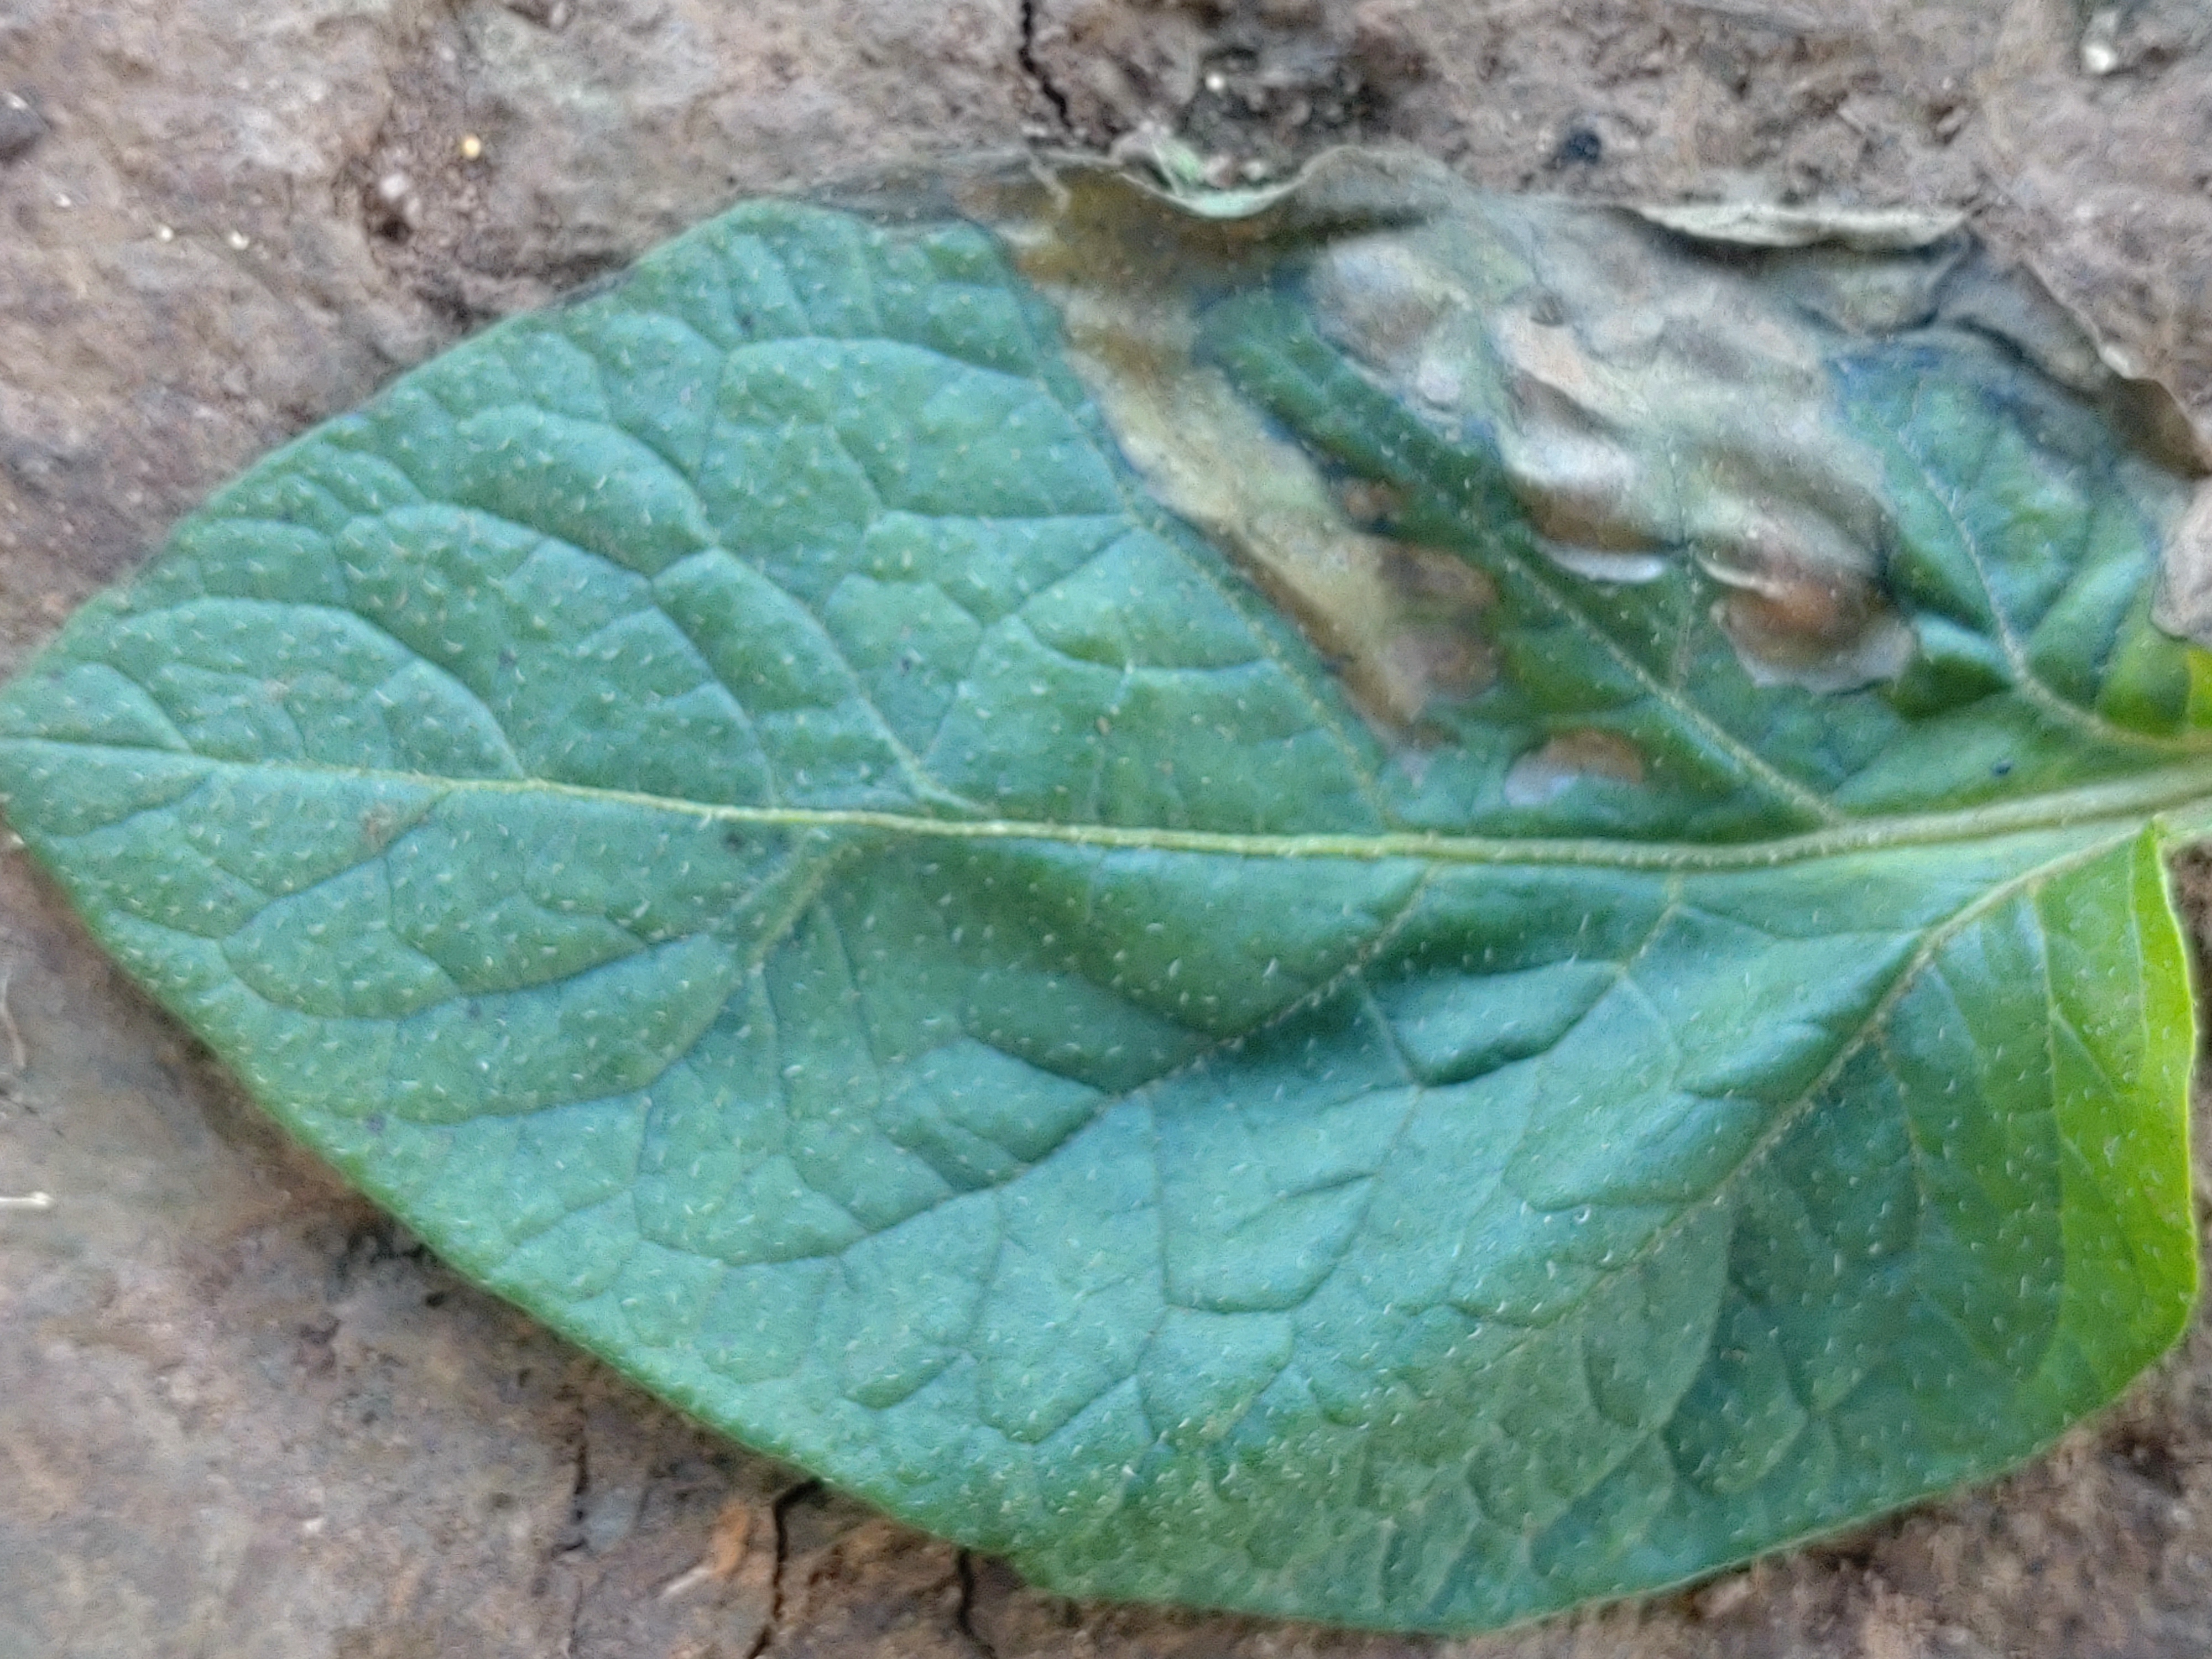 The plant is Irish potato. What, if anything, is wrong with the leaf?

early blight
